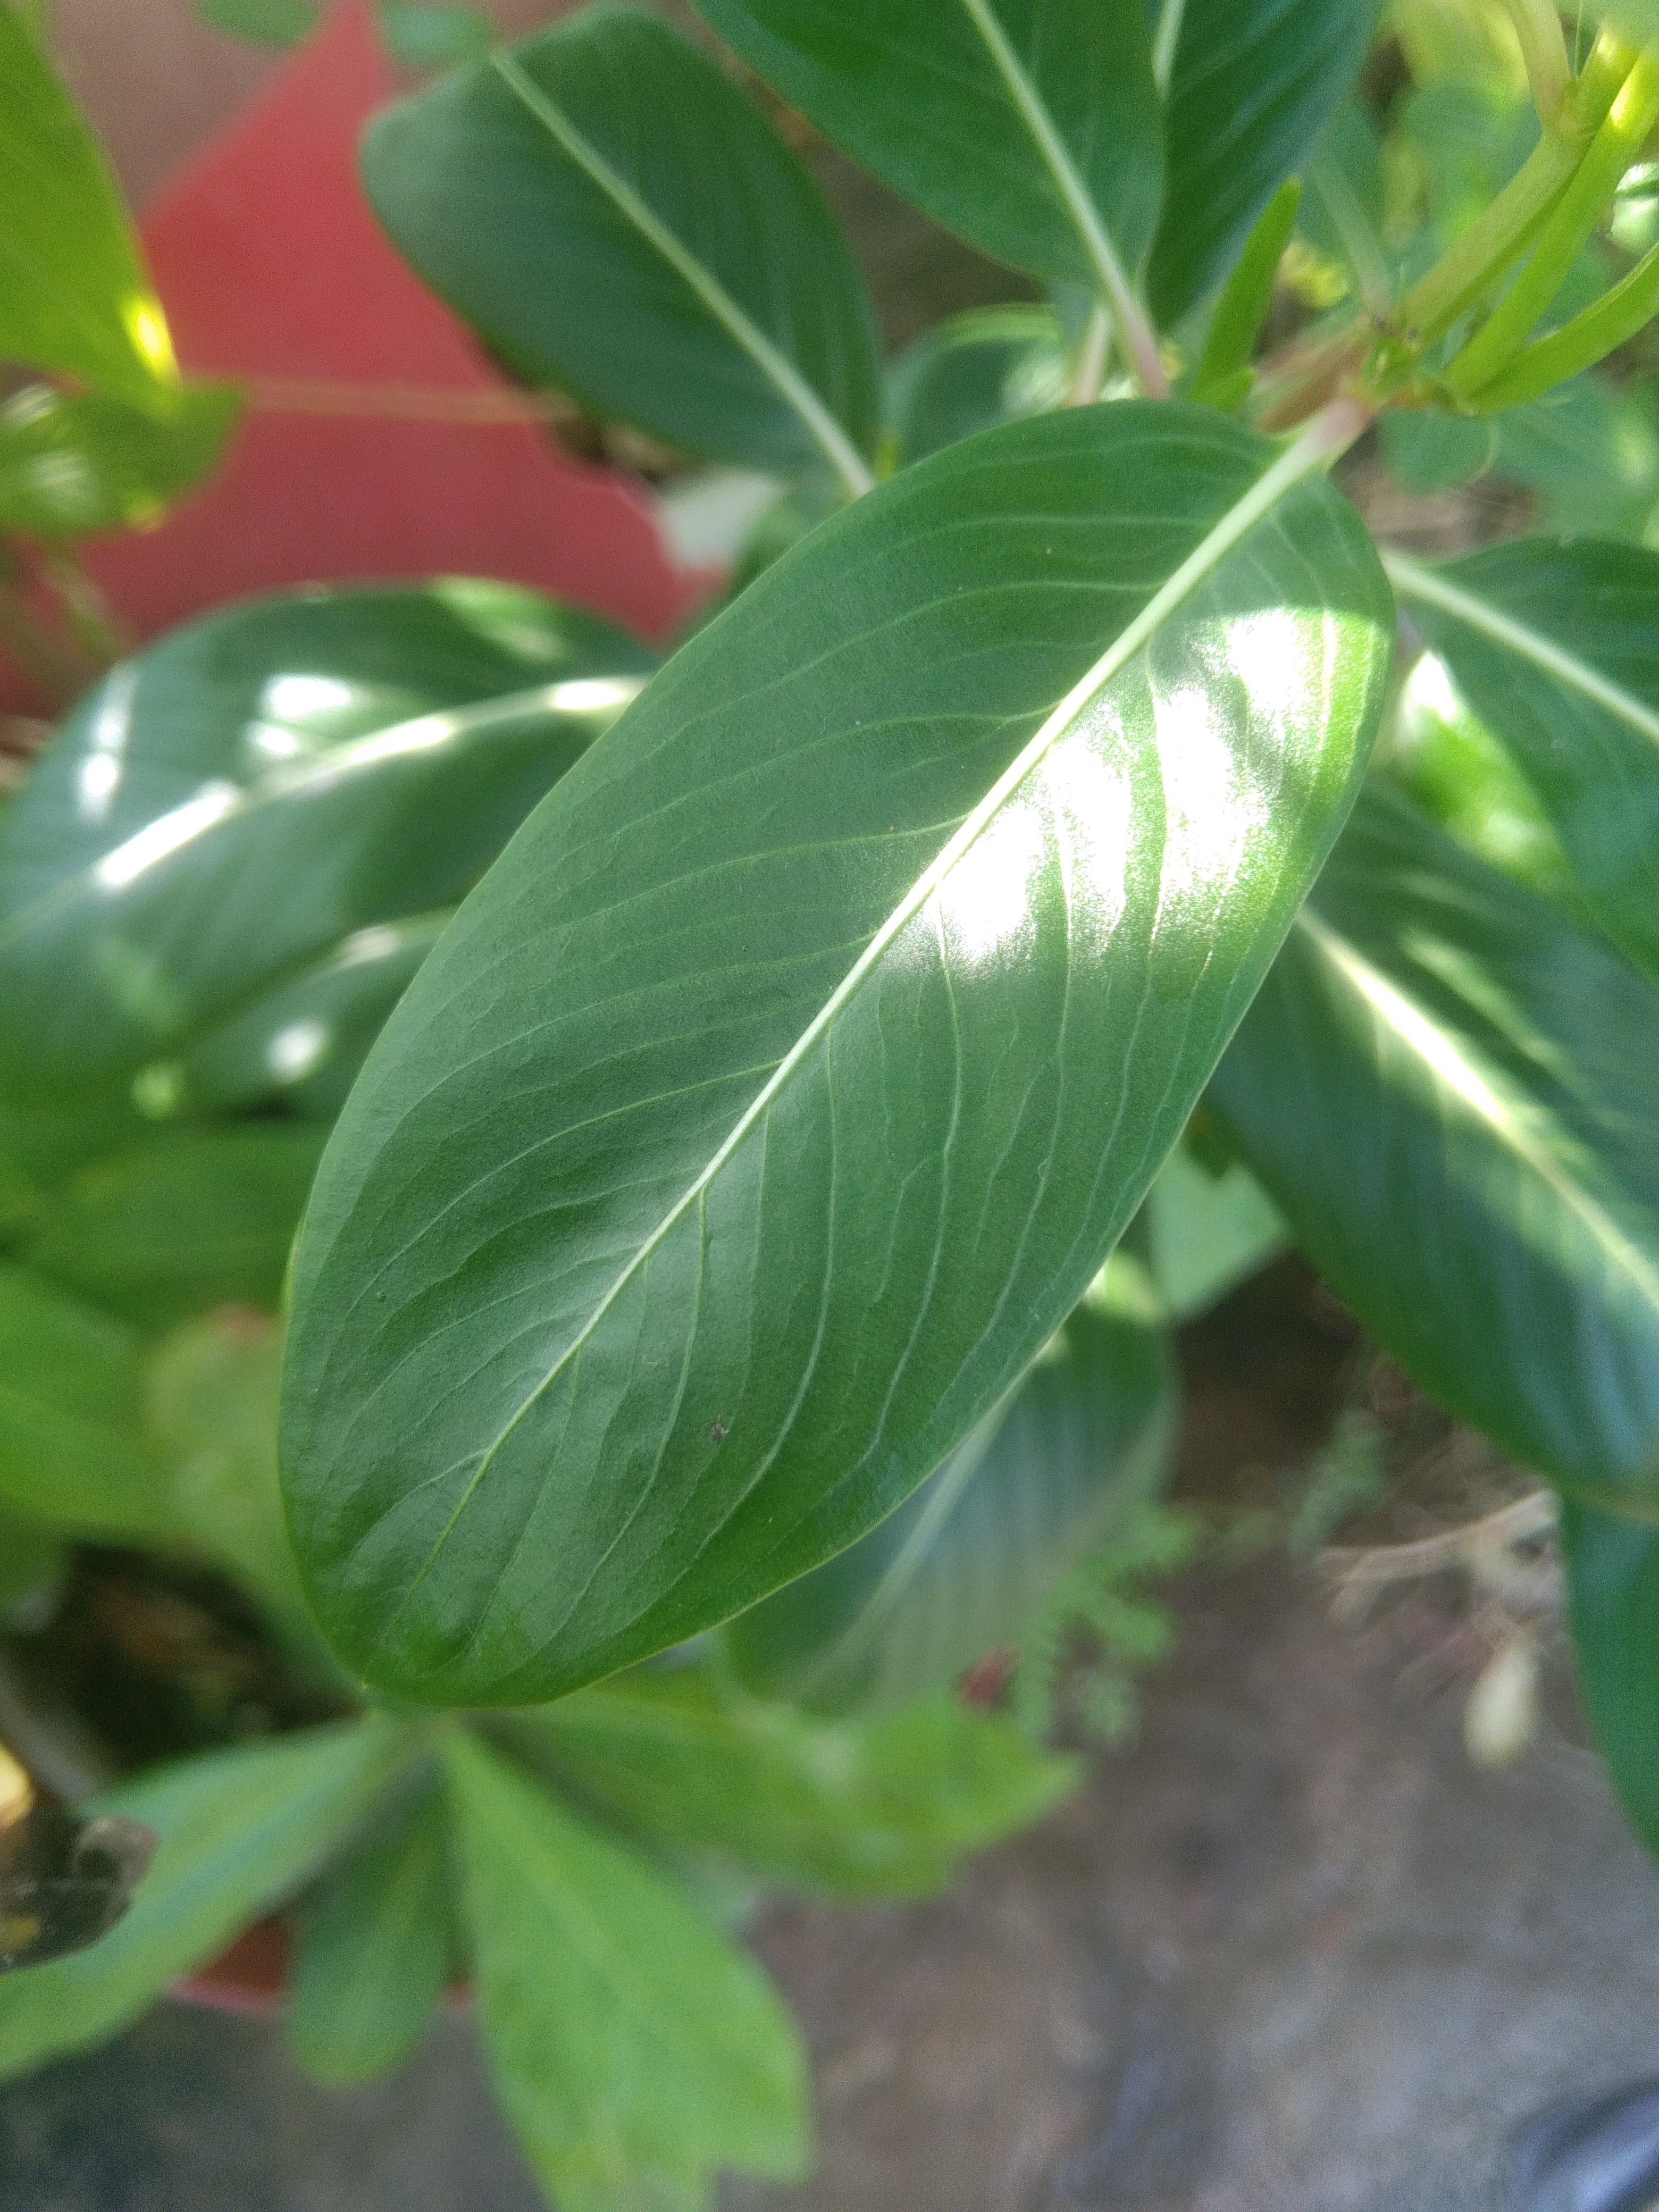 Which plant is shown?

rose periwinkle
